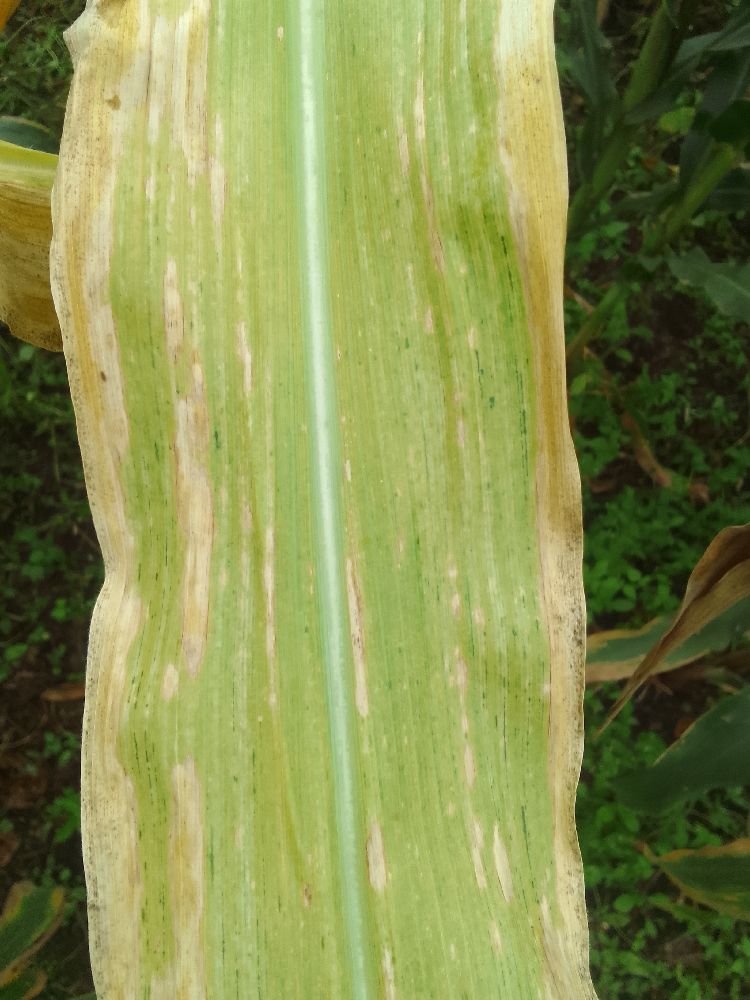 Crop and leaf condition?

maize, maize lethal necrosis
